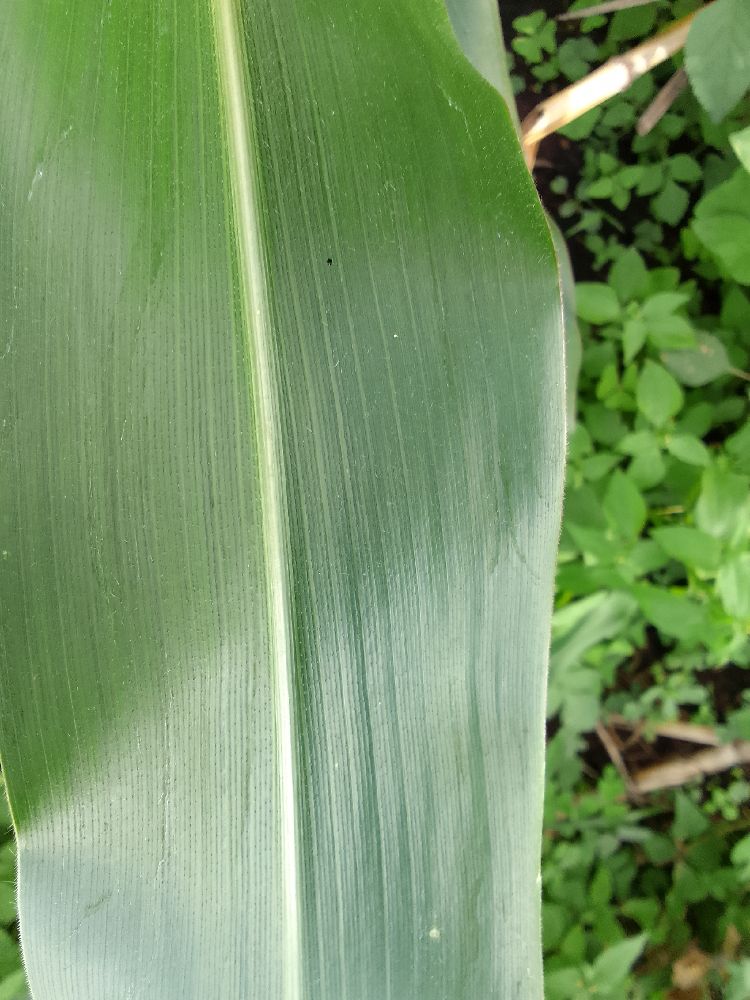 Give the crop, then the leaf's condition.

maize, healthy
